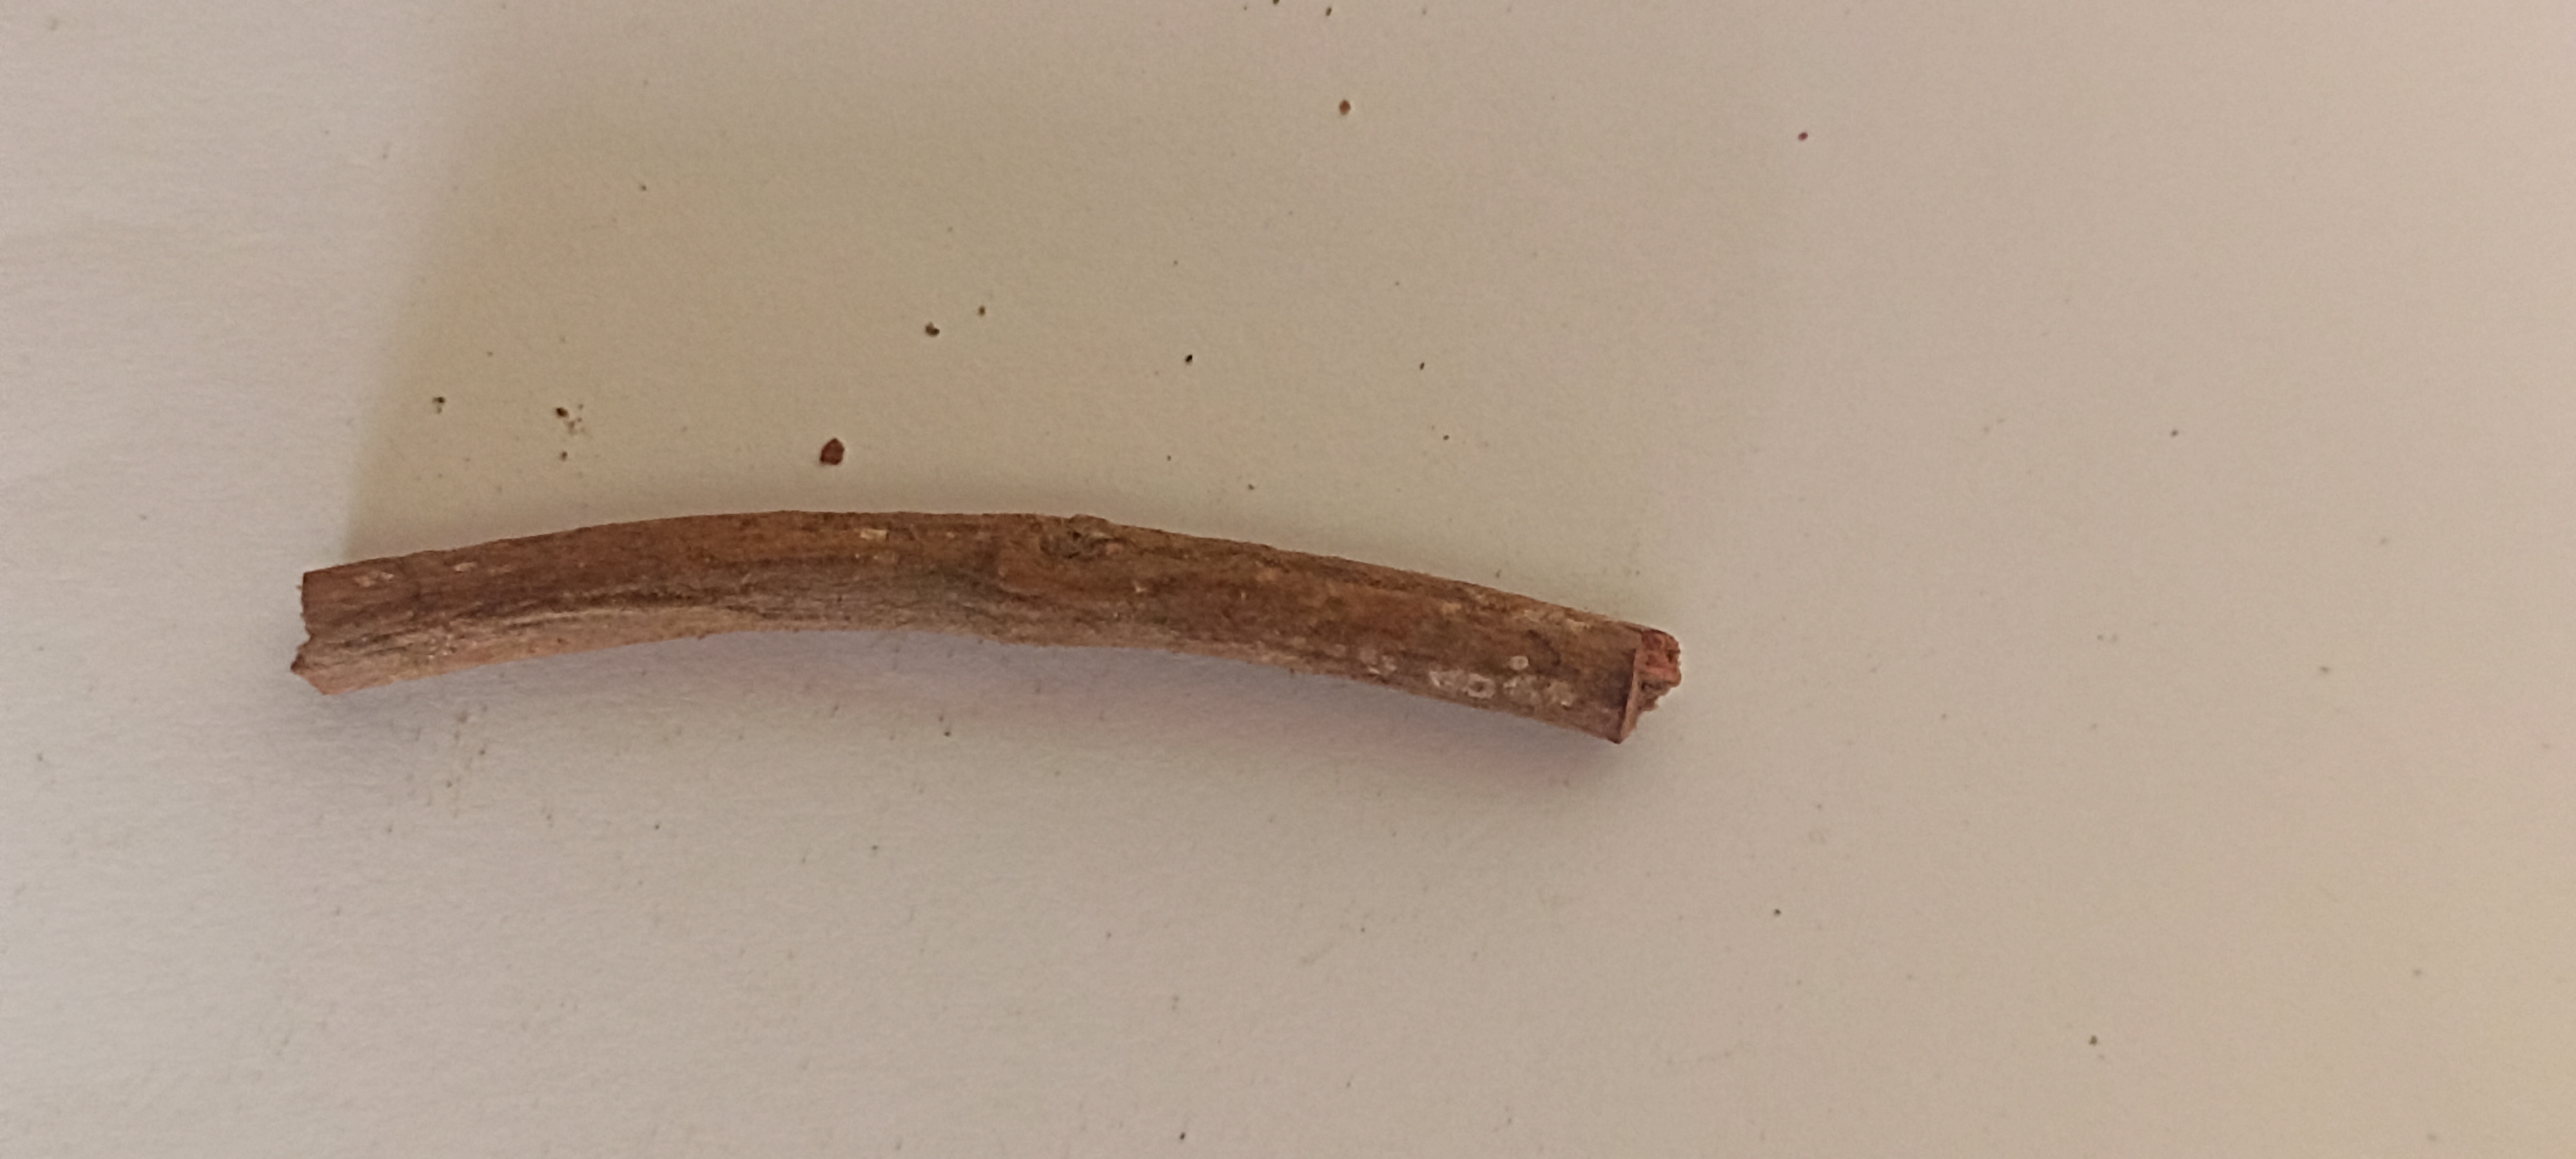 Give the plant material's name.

manjistha
